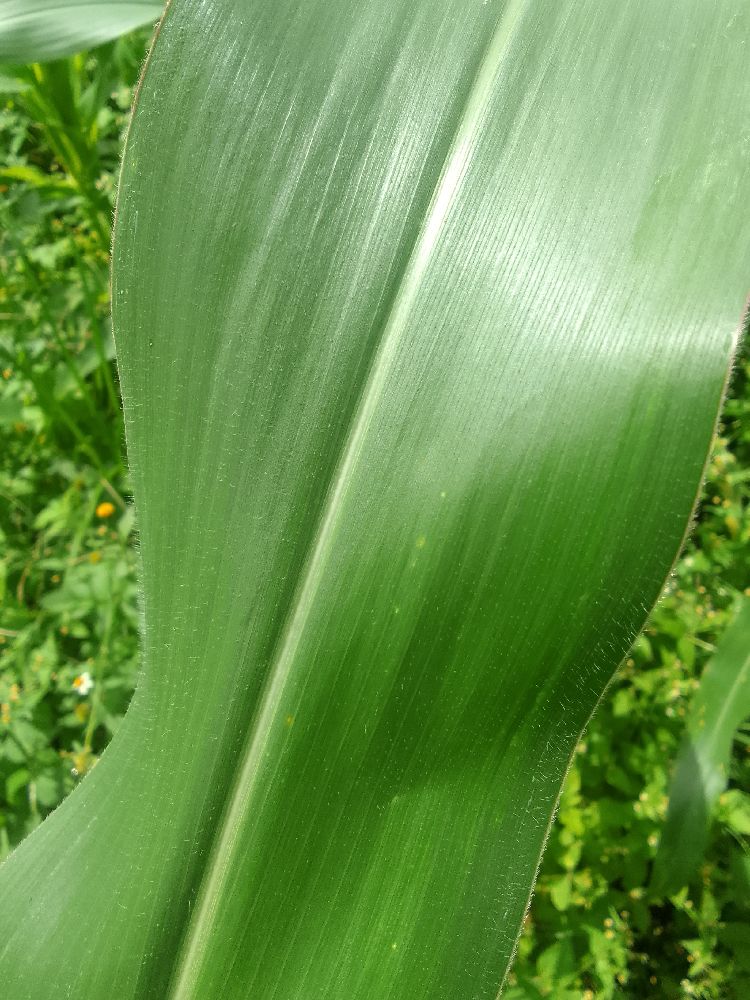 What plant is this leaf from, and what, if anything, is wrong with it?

maize, healthy
